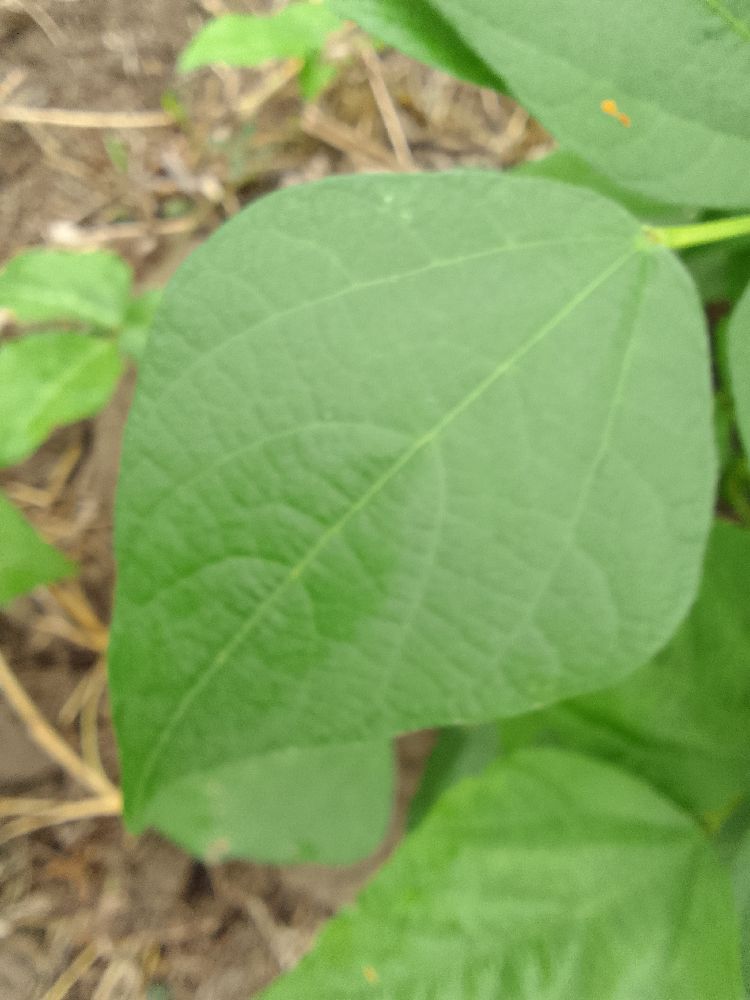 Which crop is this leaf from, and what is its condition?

common bean, healthy
